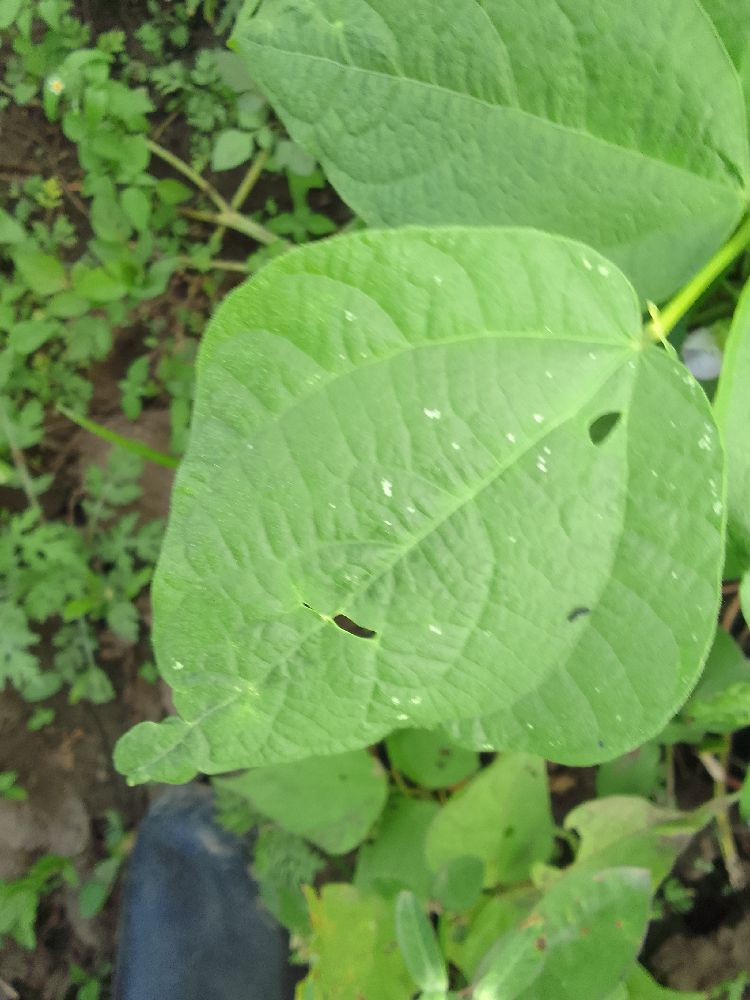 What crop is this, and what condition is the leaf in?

common bean, healthy
